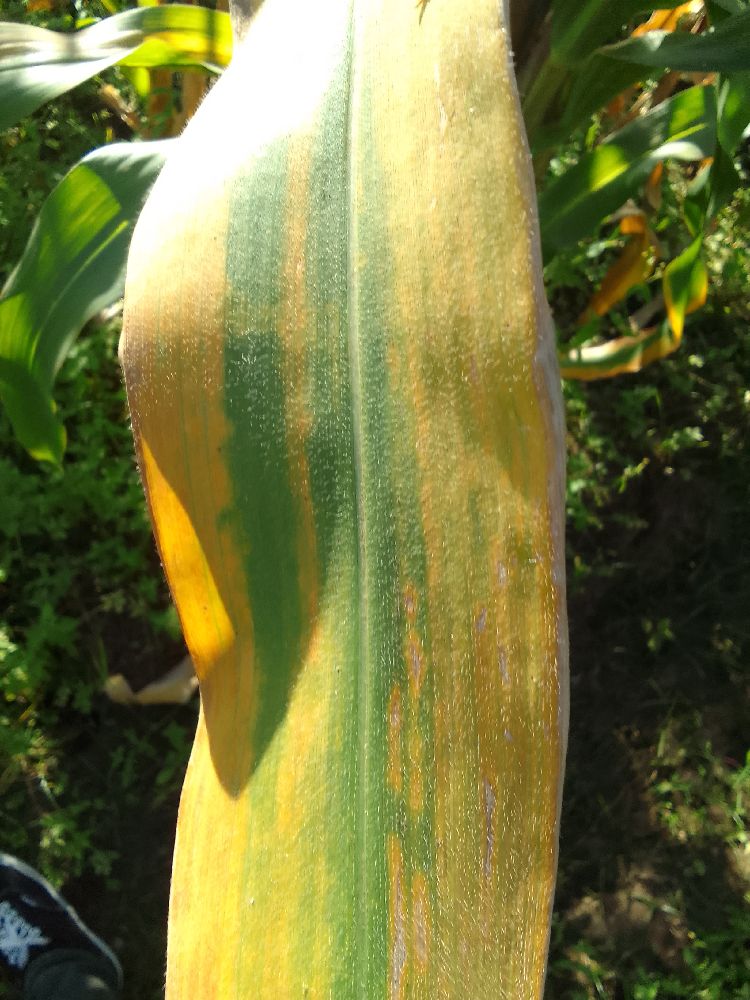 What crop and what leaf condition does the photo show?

maize, maize lethal necrosis
